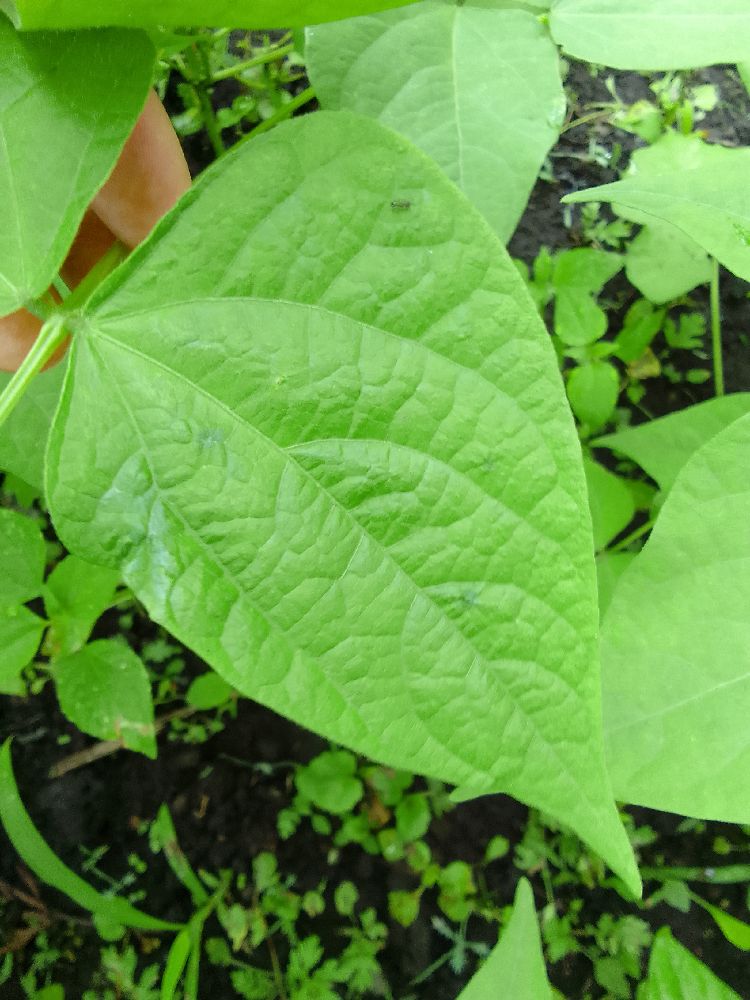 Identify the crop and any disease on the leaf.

common bean, healthy
